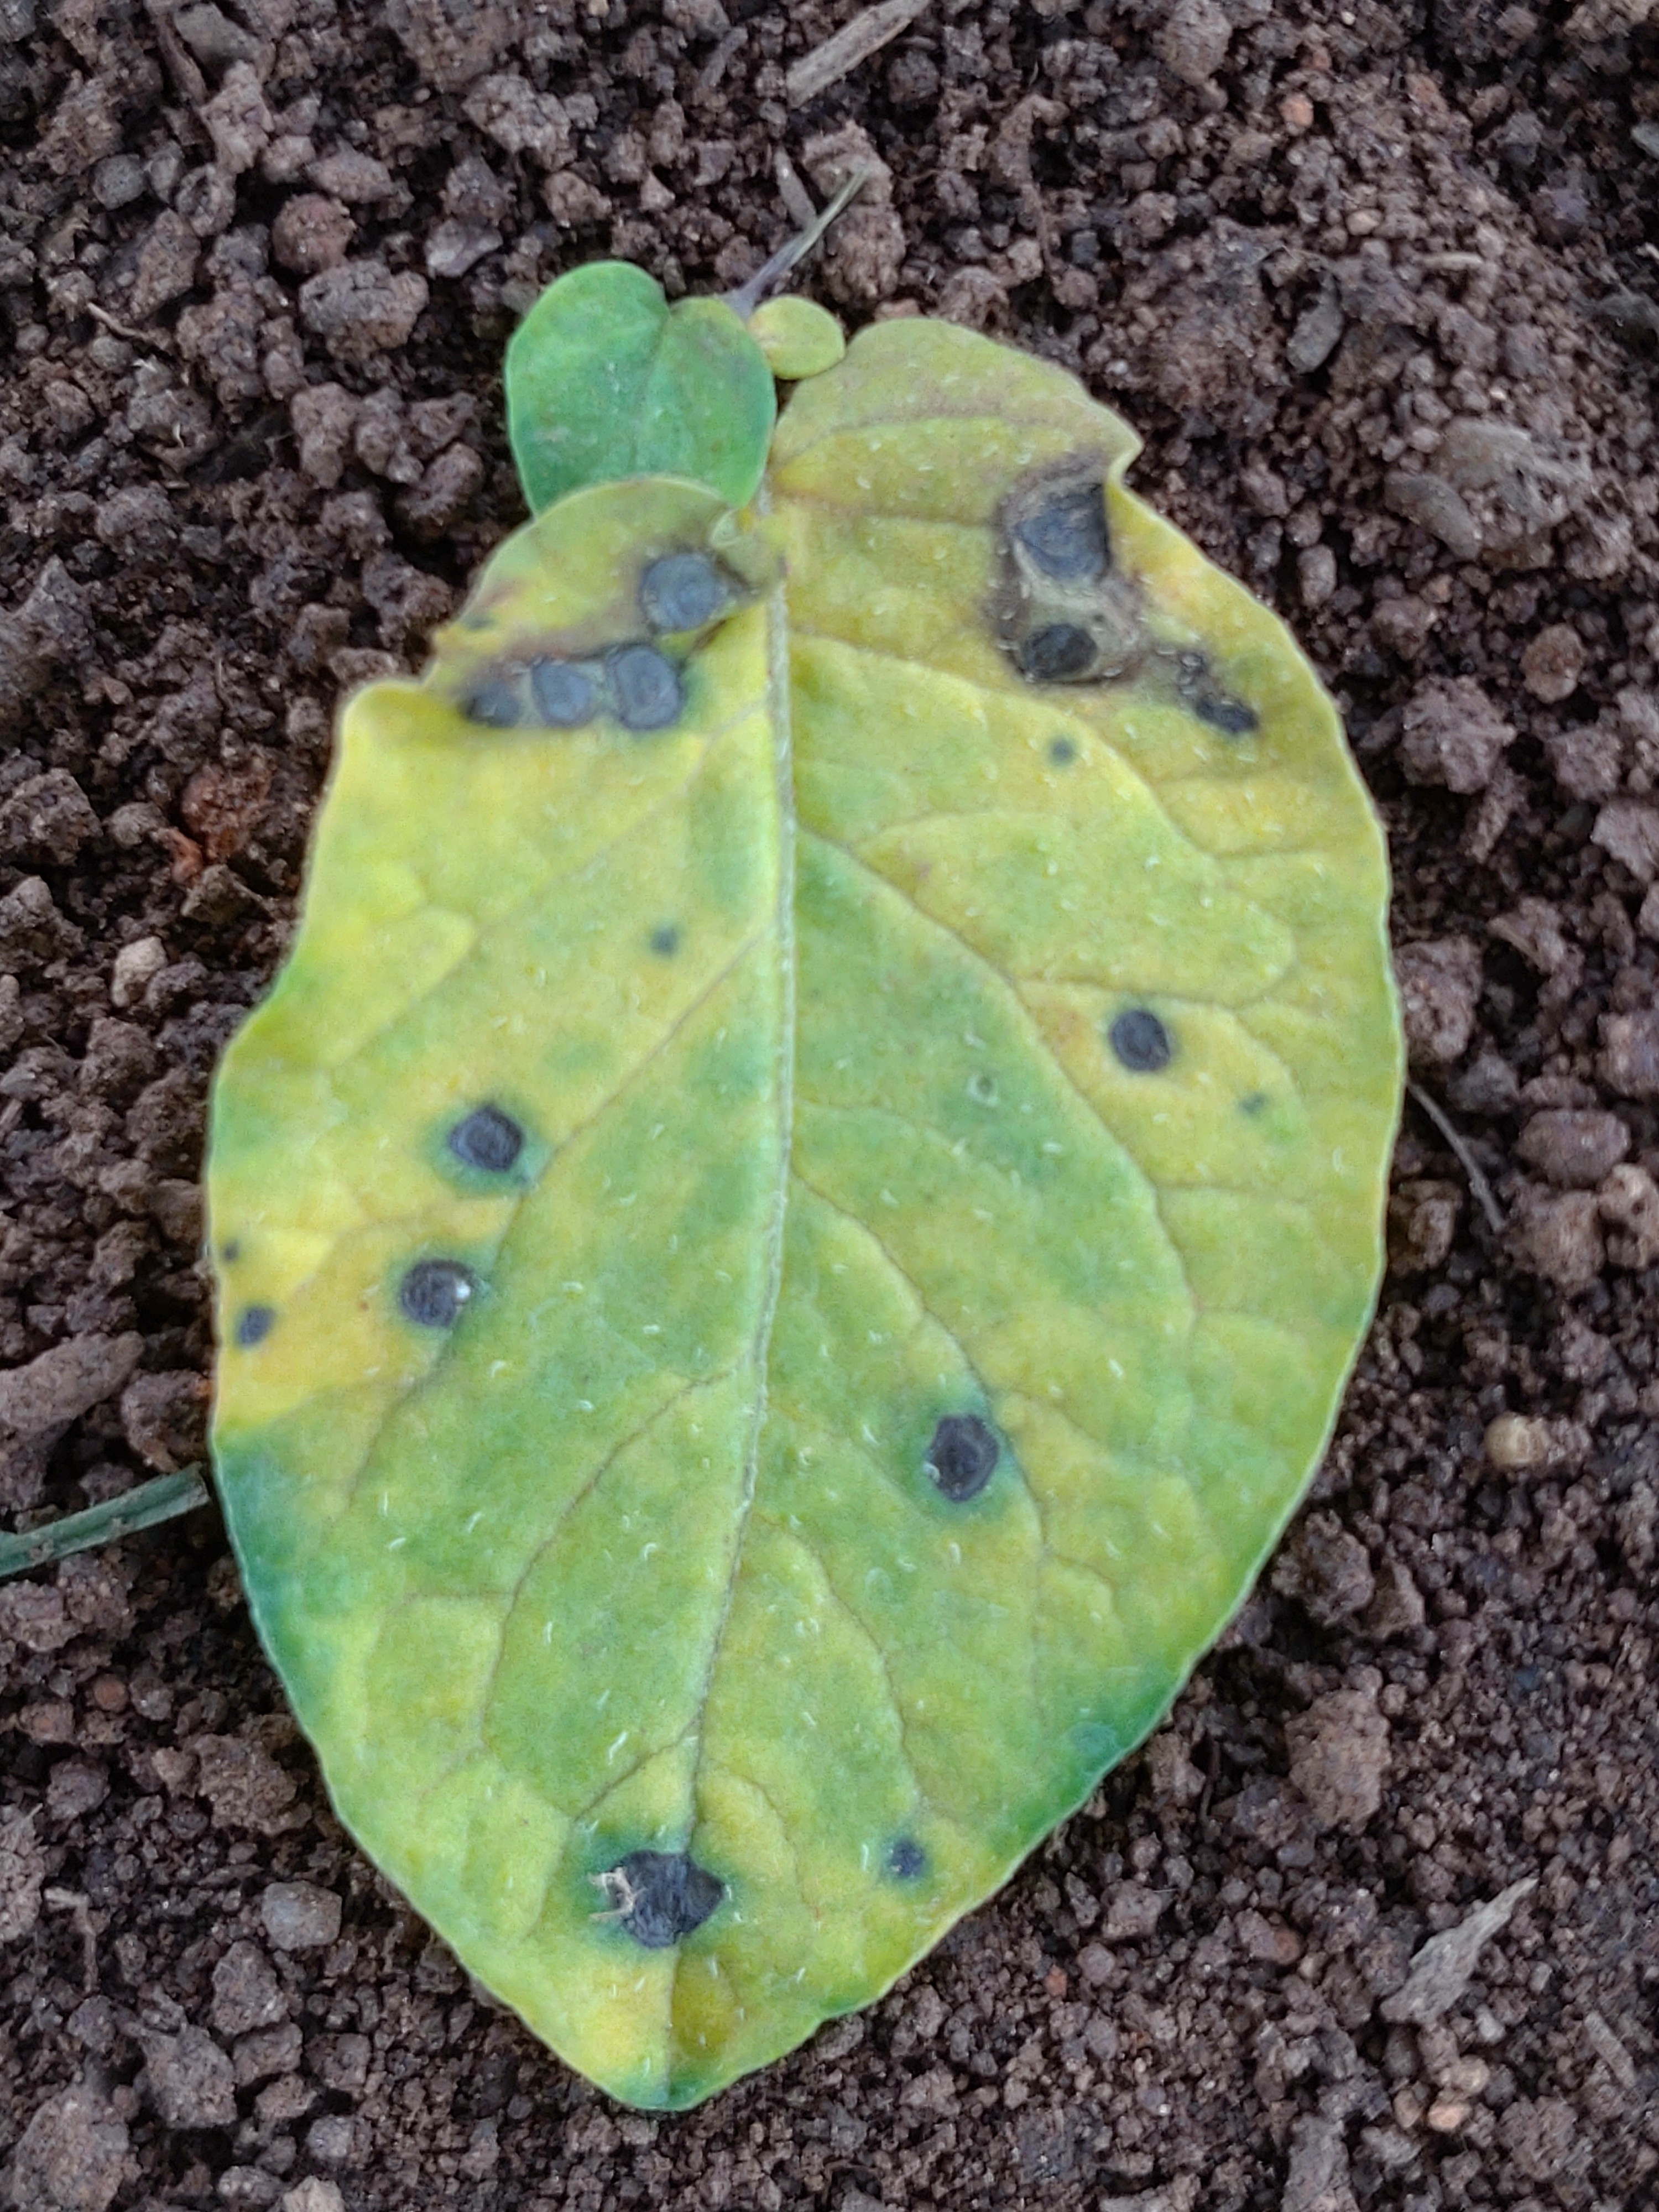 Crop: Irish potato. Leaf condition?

late blight
